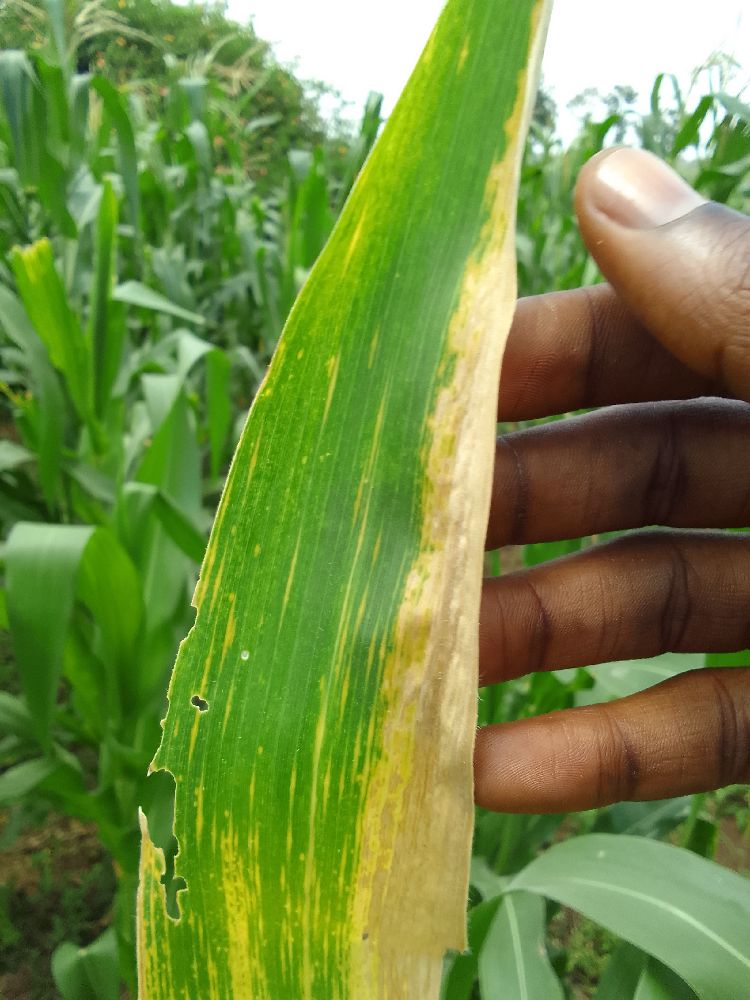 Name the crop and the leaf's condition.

maize, maize lethal necrosis
